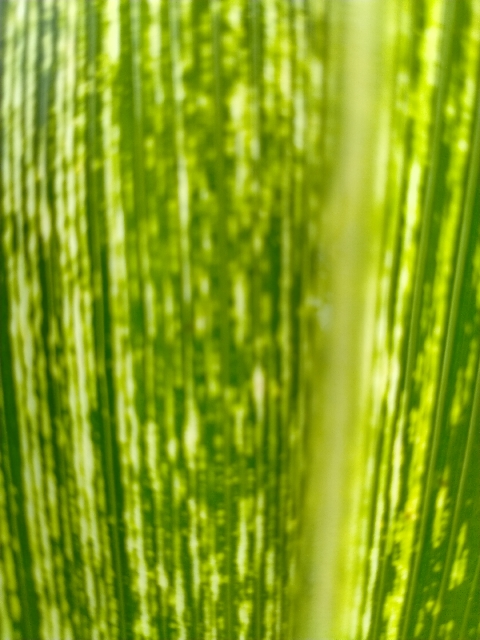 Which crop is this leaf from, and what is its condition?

maize, maize streak virus
